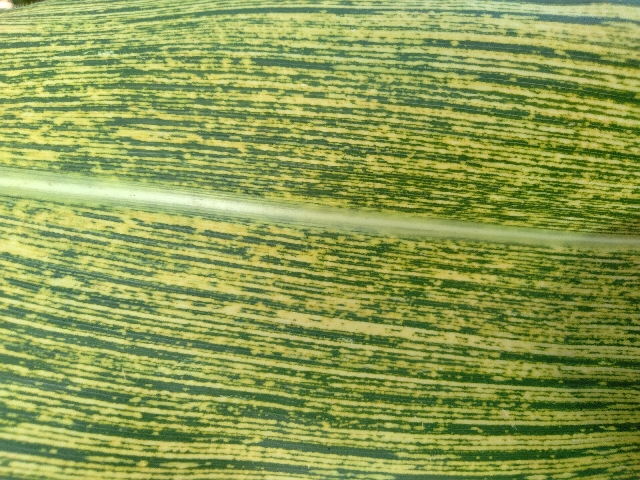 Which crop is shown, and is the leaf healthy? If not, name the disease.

maize, maize streak virus
